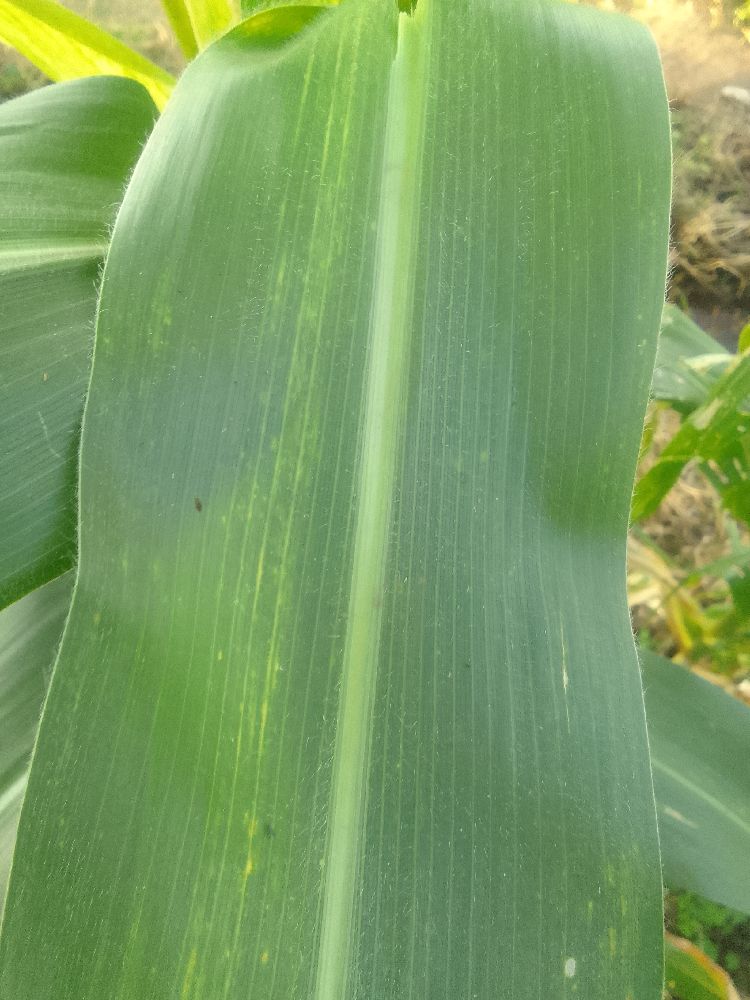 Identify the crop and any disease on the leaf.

maize, healthy
